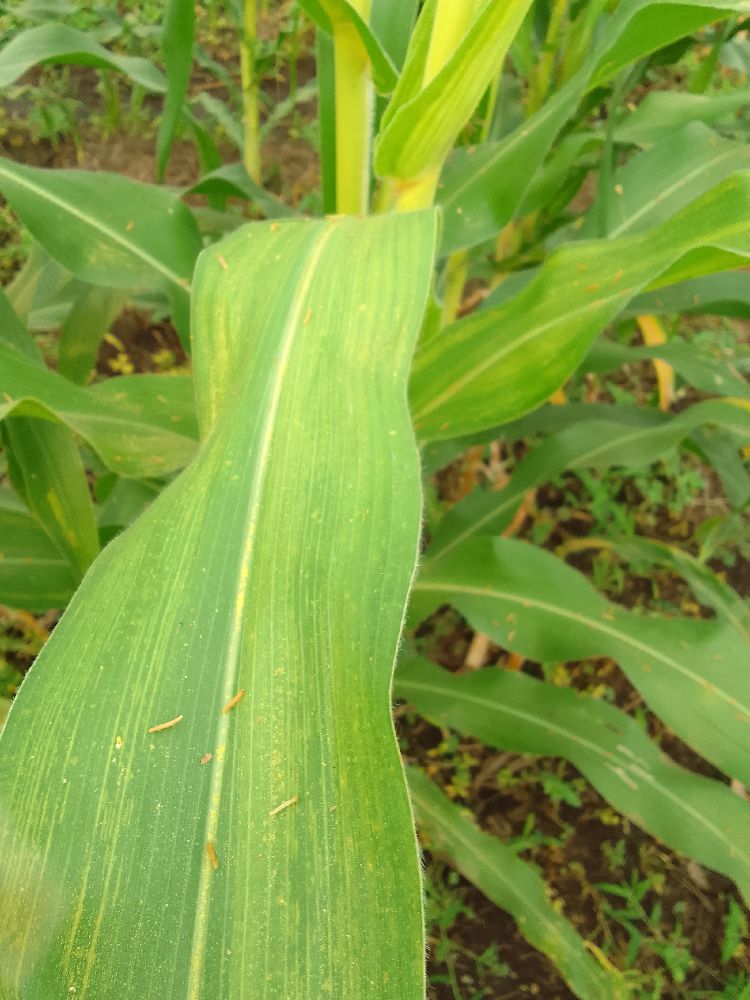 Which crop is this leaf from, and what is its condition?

maize, maize lethal necrosis
